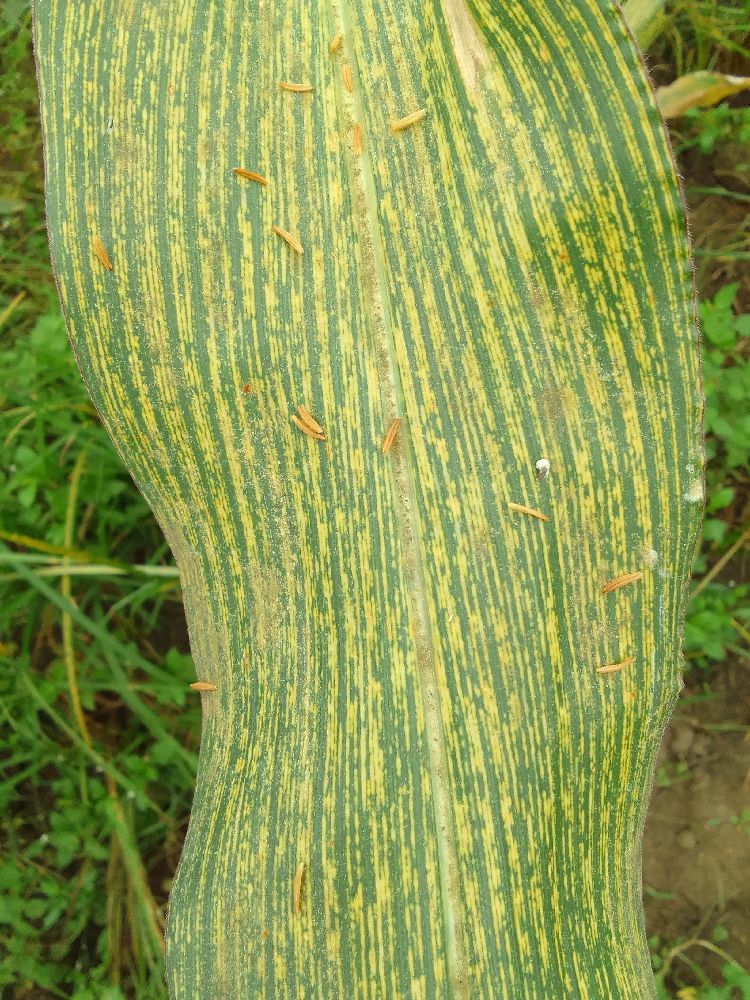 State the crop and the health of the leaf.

maize, maize streak virus
